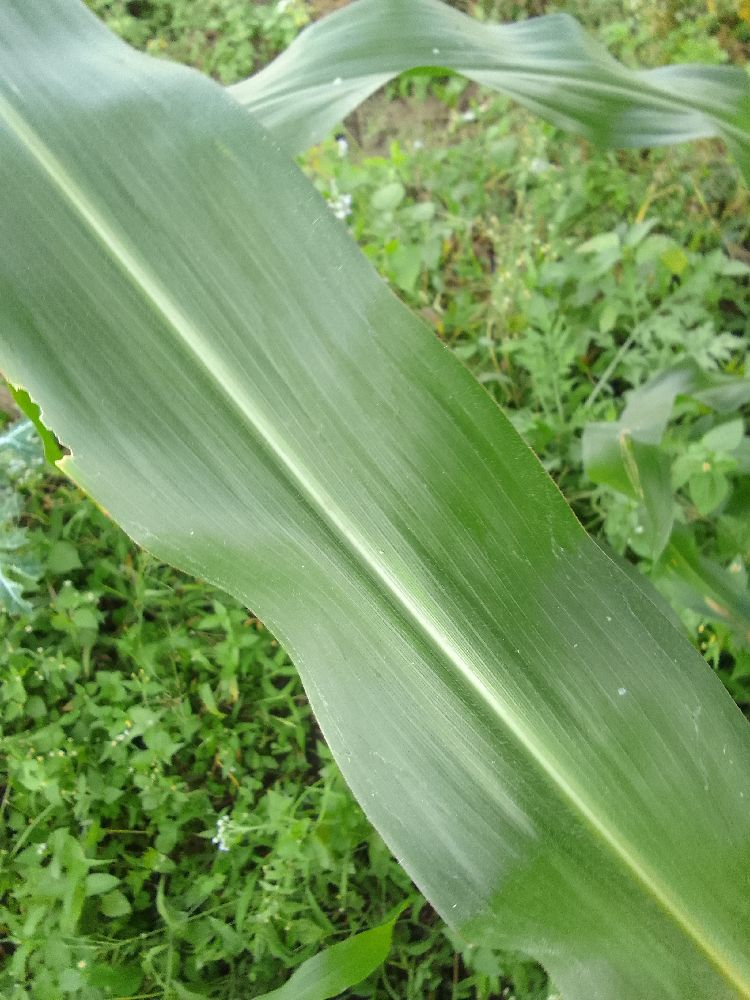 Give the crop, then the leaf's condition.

maize, healthy
